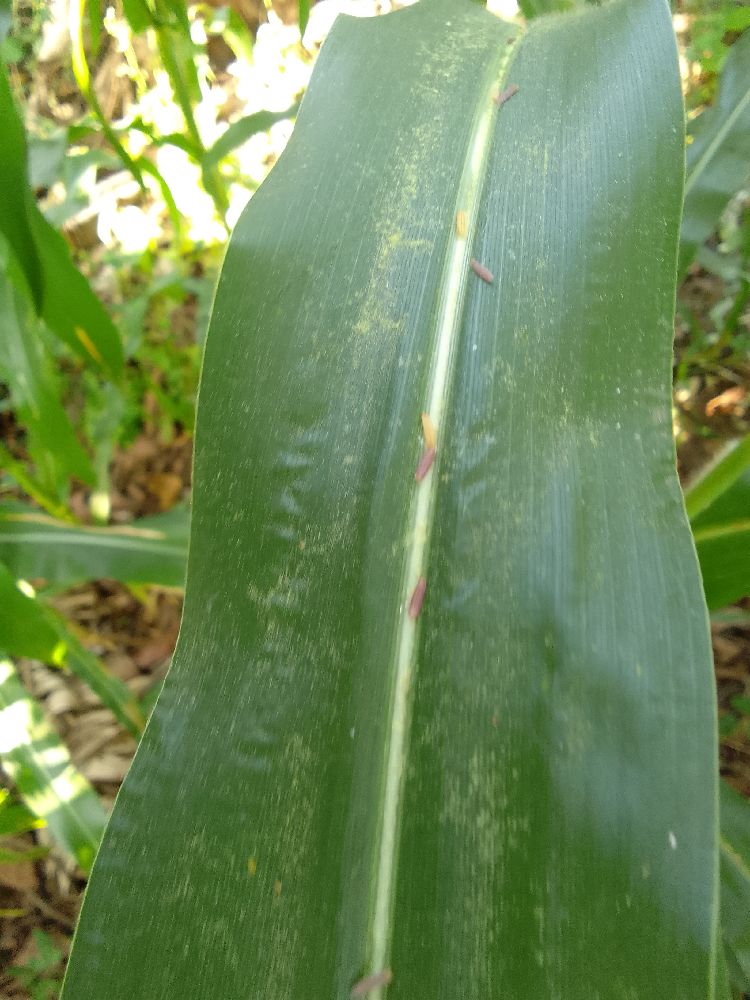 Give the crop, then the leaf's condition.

maize, healthy
